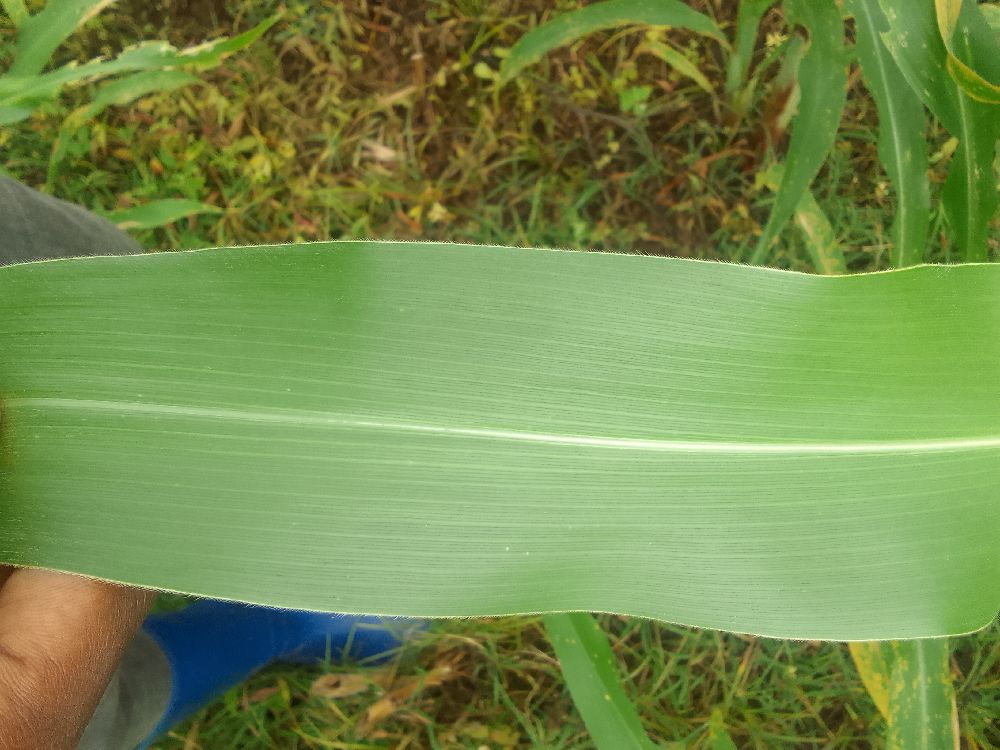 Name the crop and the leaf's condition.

maize, healthy
